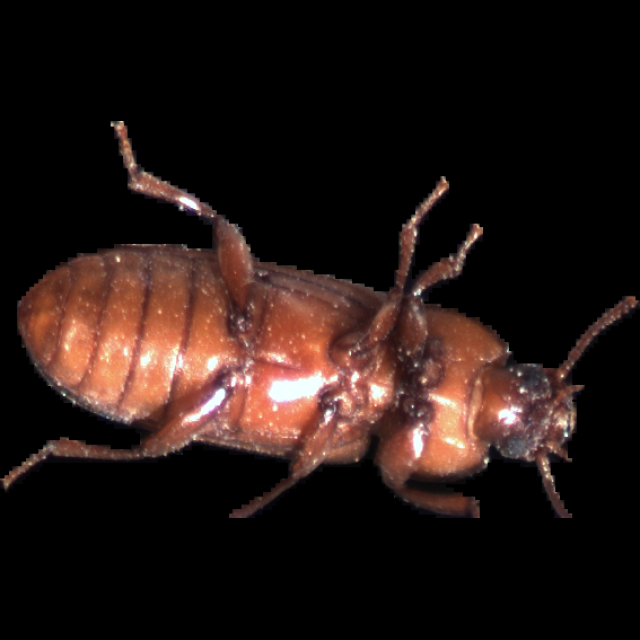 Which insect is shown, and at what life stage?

mealworm beetle
